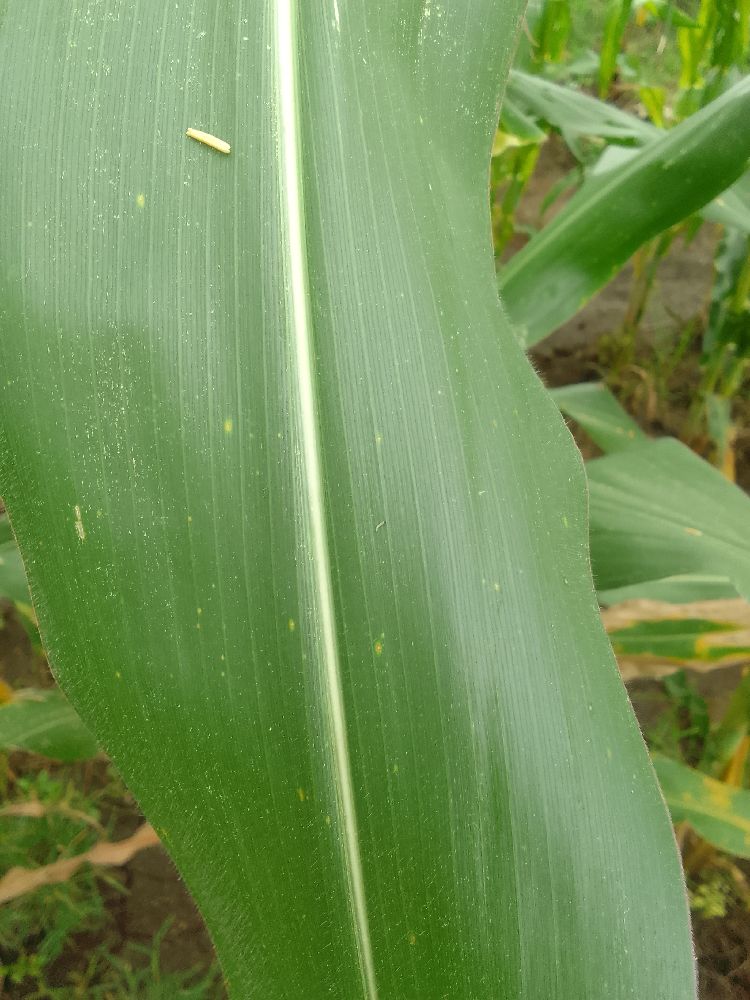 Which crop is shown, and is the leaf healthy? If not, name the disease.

maize, healthy
